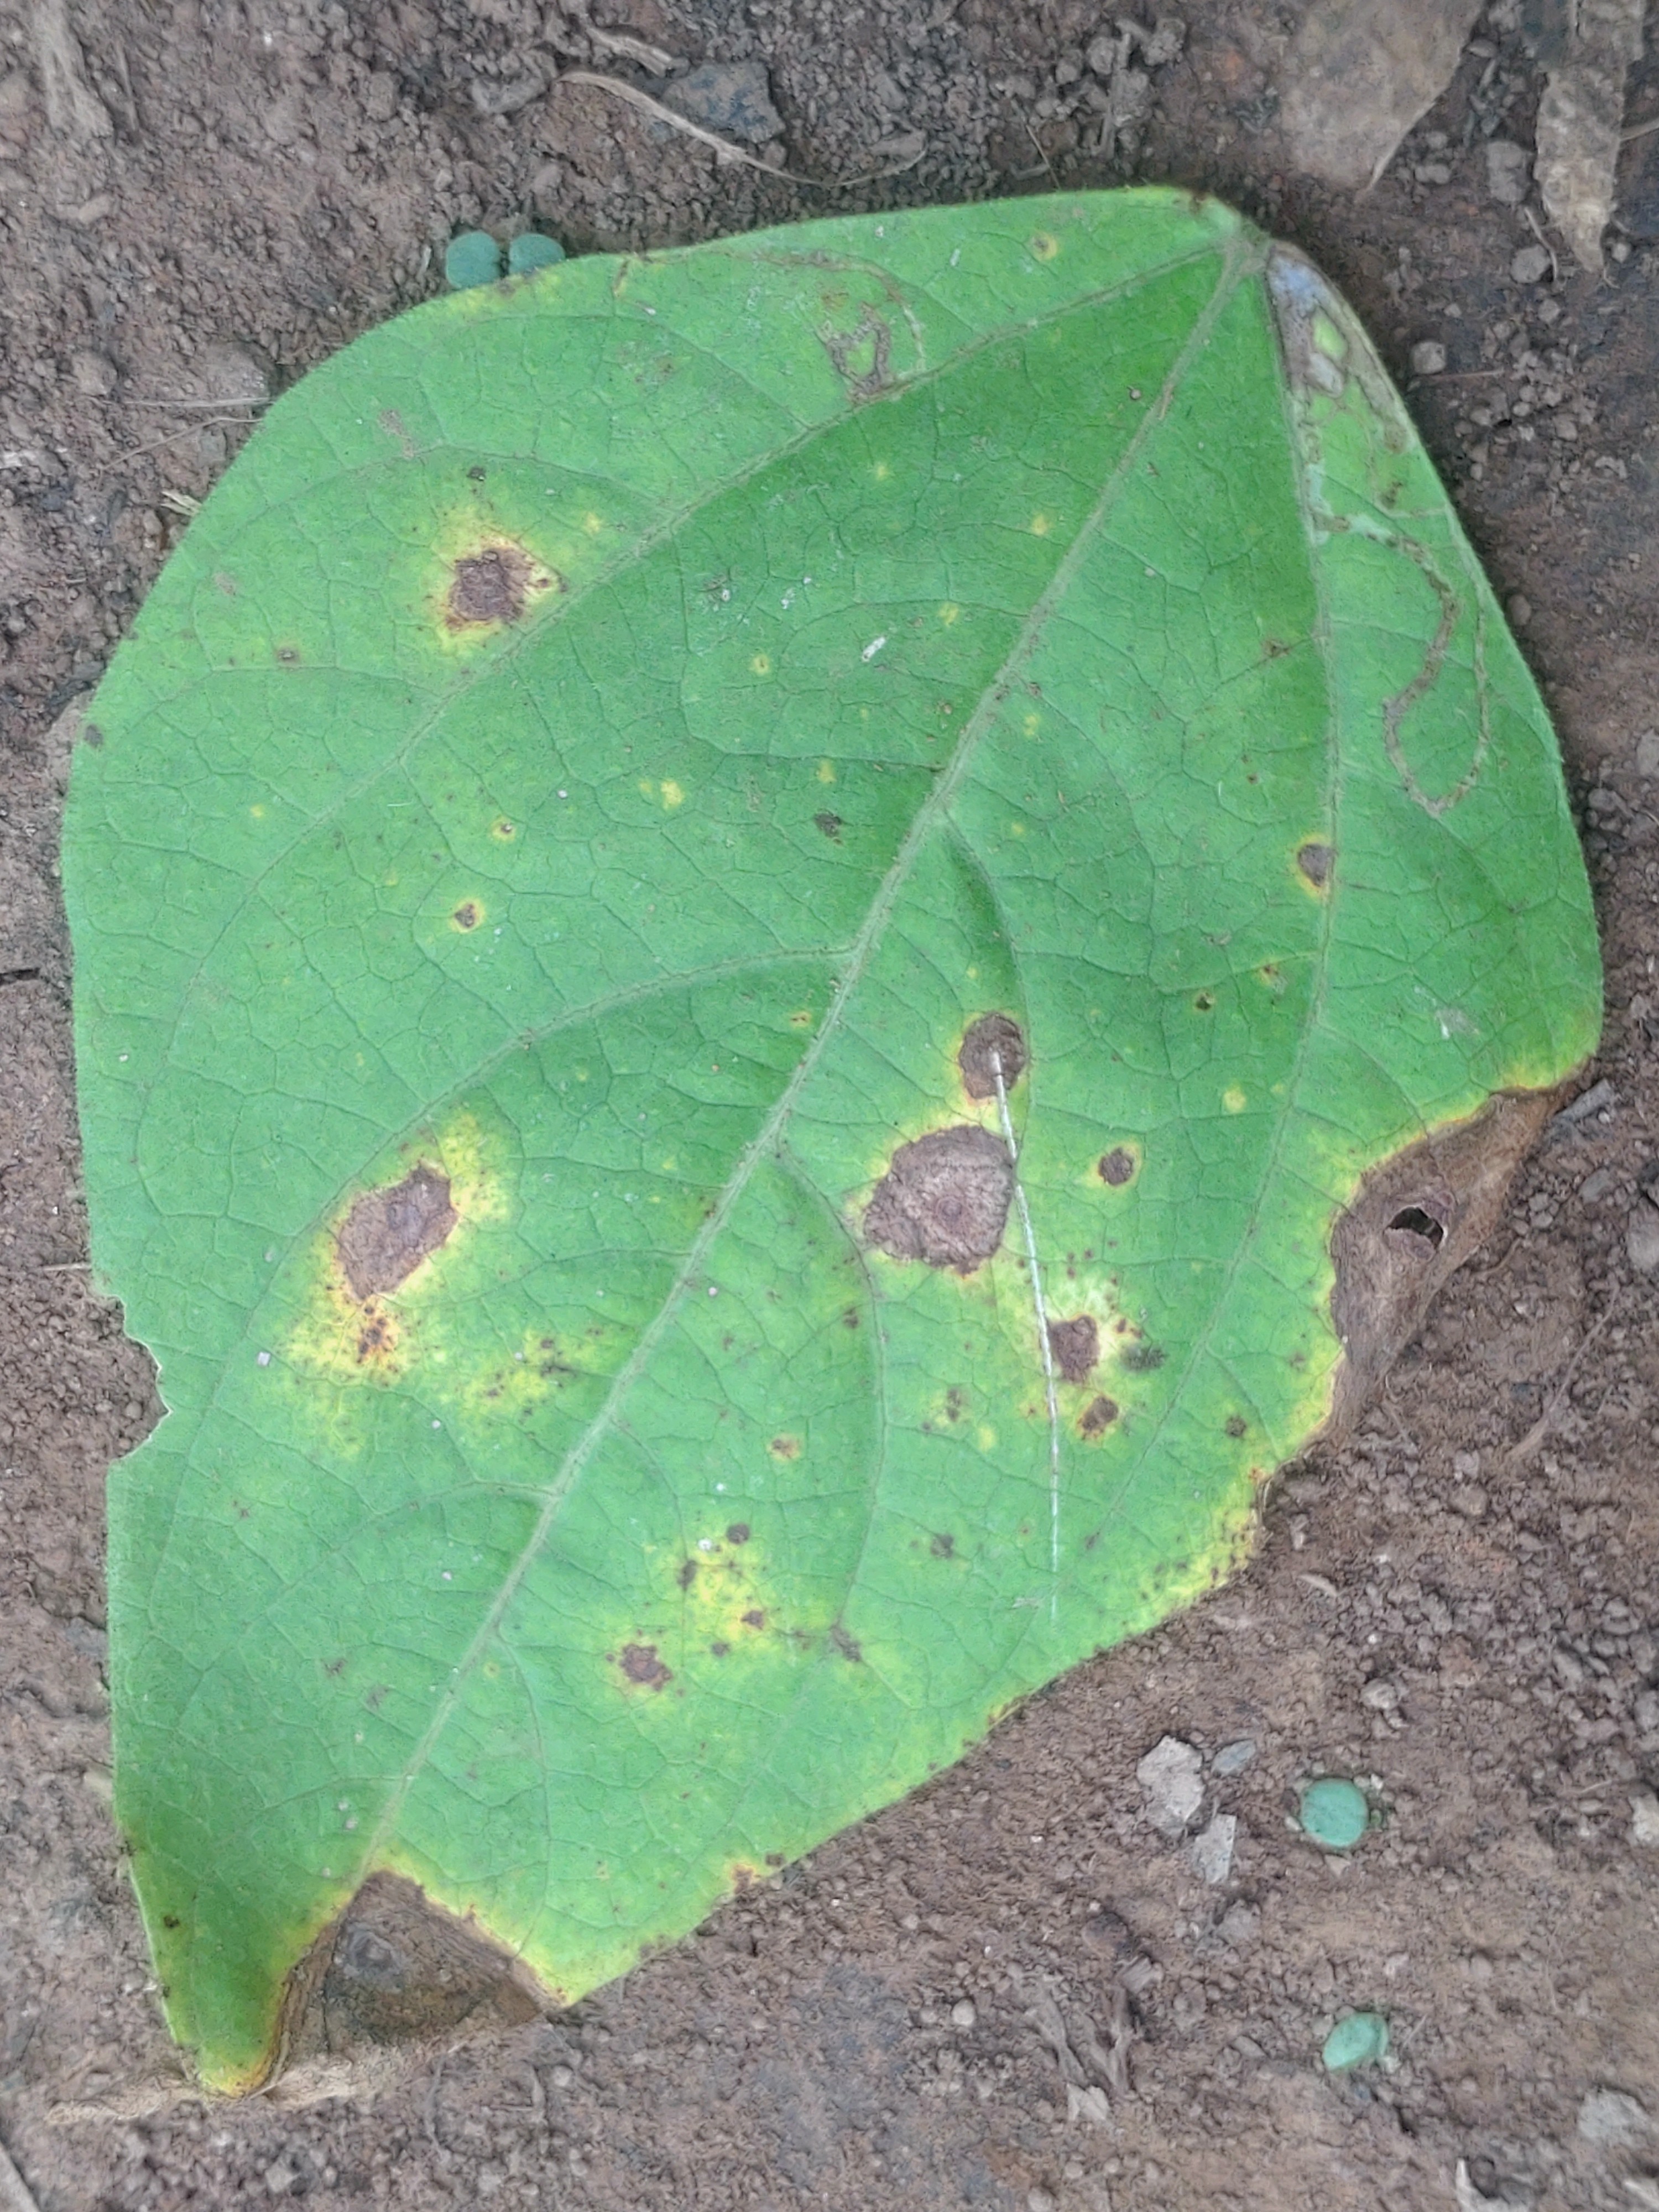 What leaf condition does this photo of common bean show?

rust
